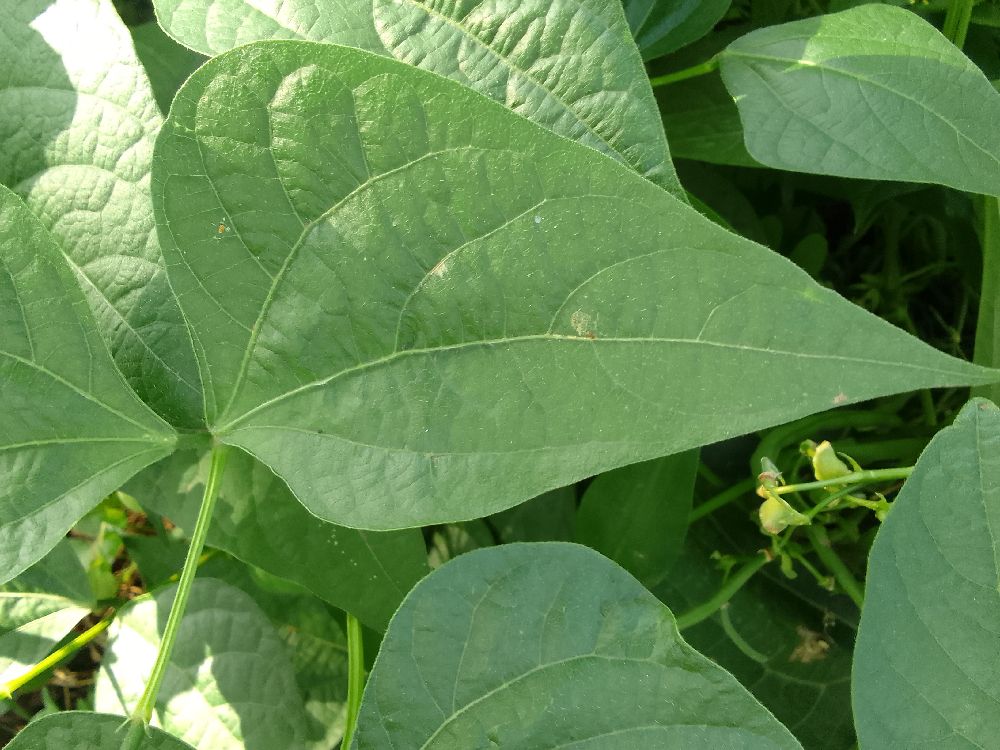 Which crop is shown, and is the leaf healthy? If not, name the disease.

common bean, healthy
